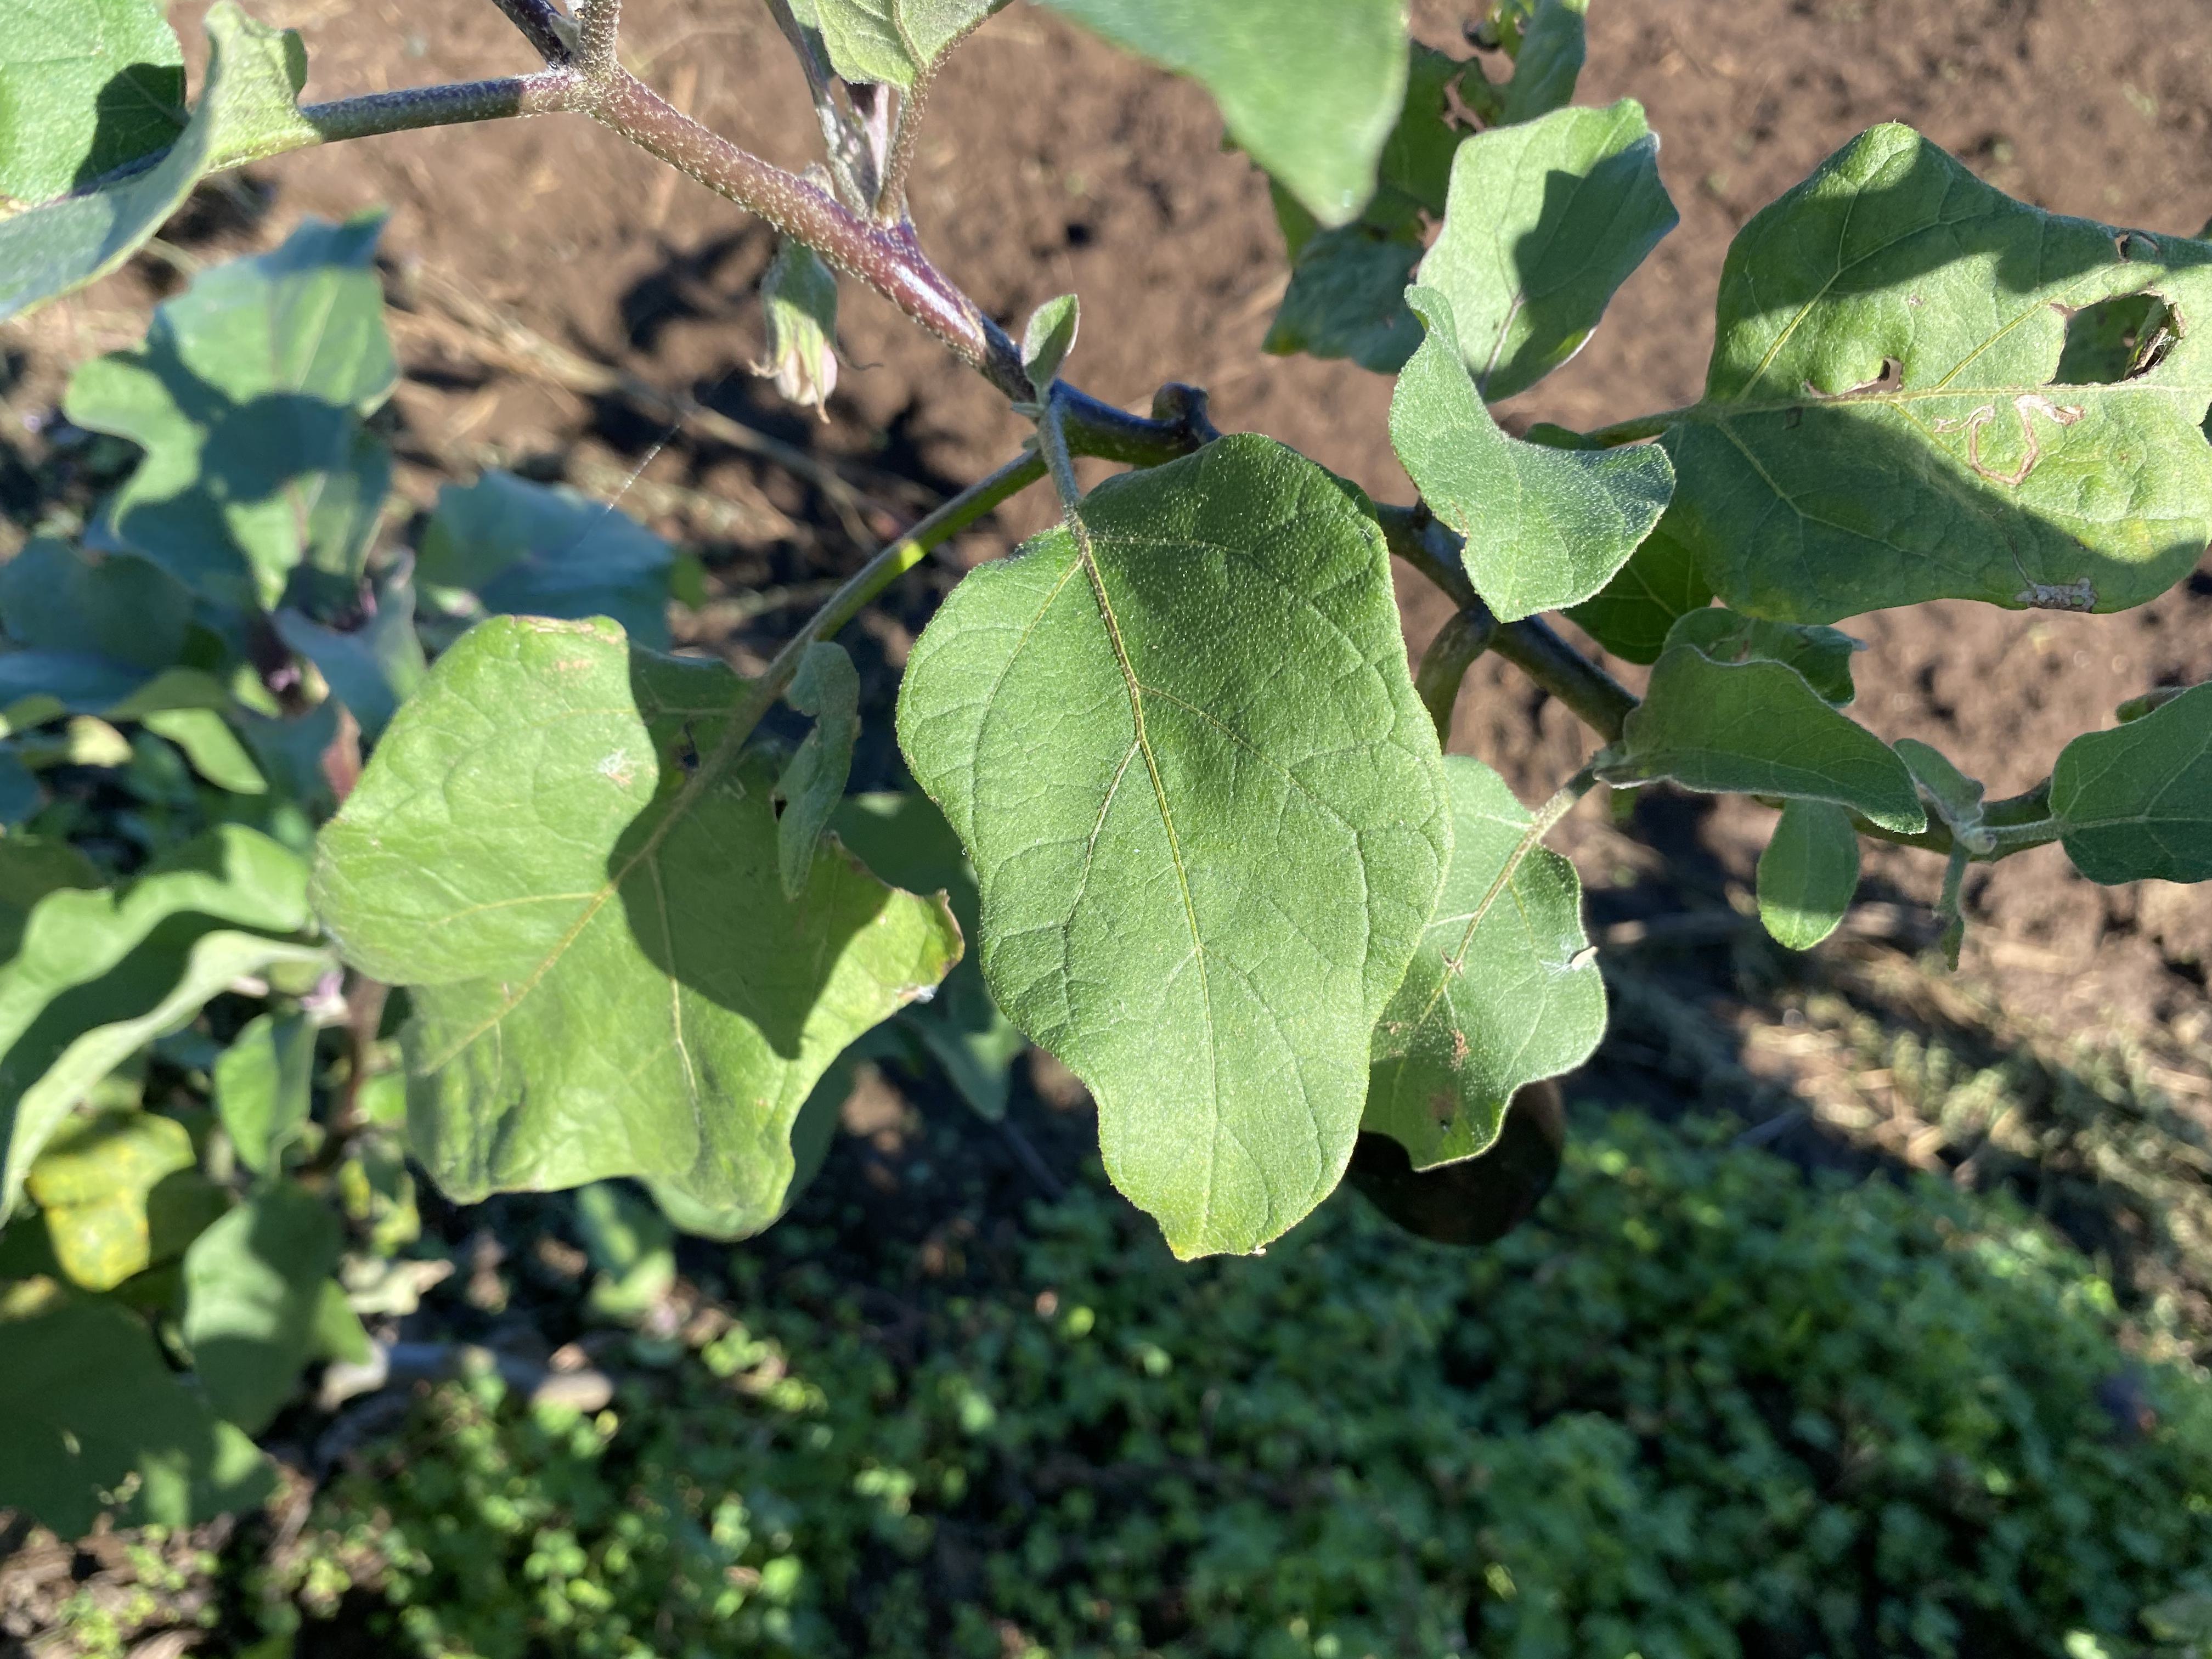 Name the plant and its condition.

aubergine, phytophagous
